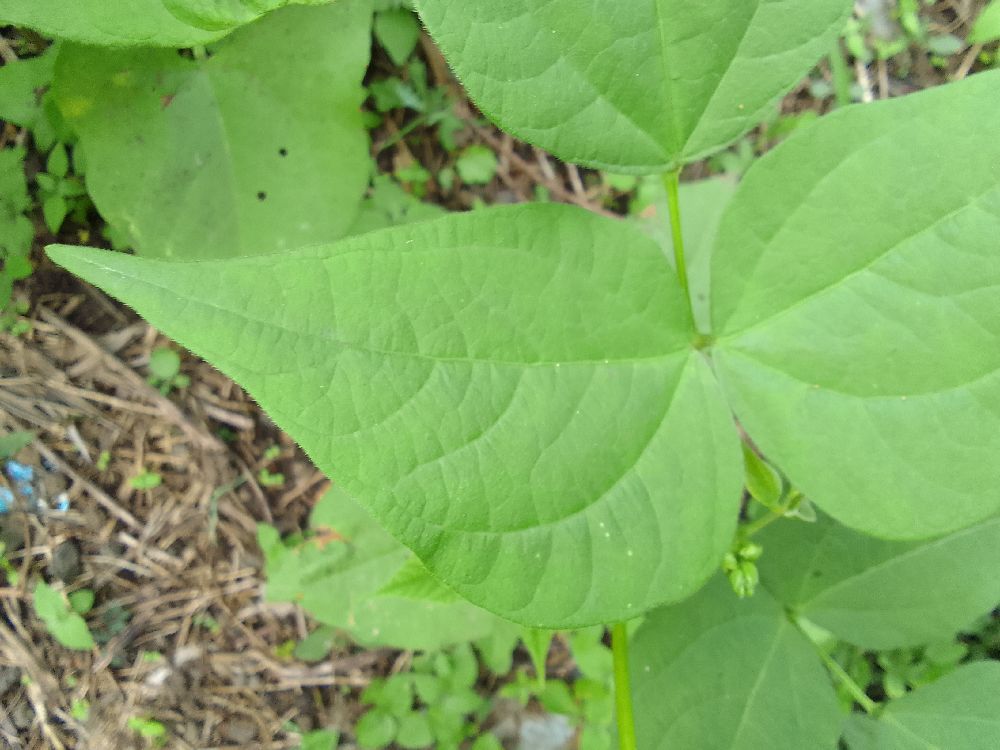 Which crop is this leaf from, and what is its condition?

common bean, healthy
